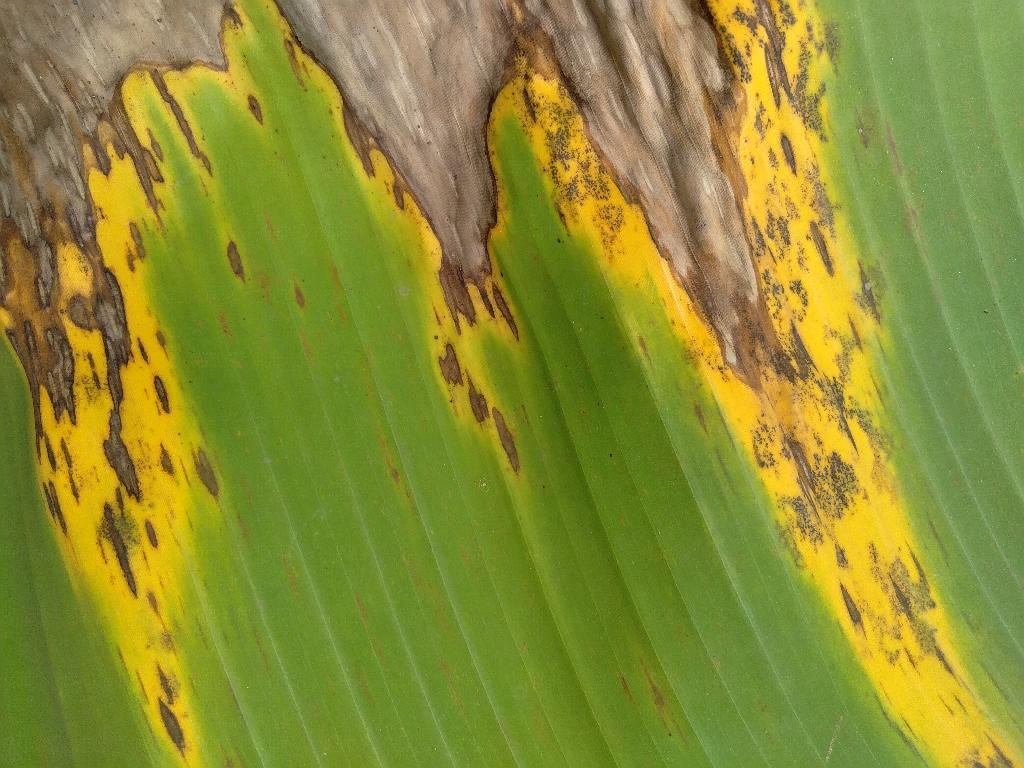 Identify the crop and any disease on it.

banana, black sigatoka
